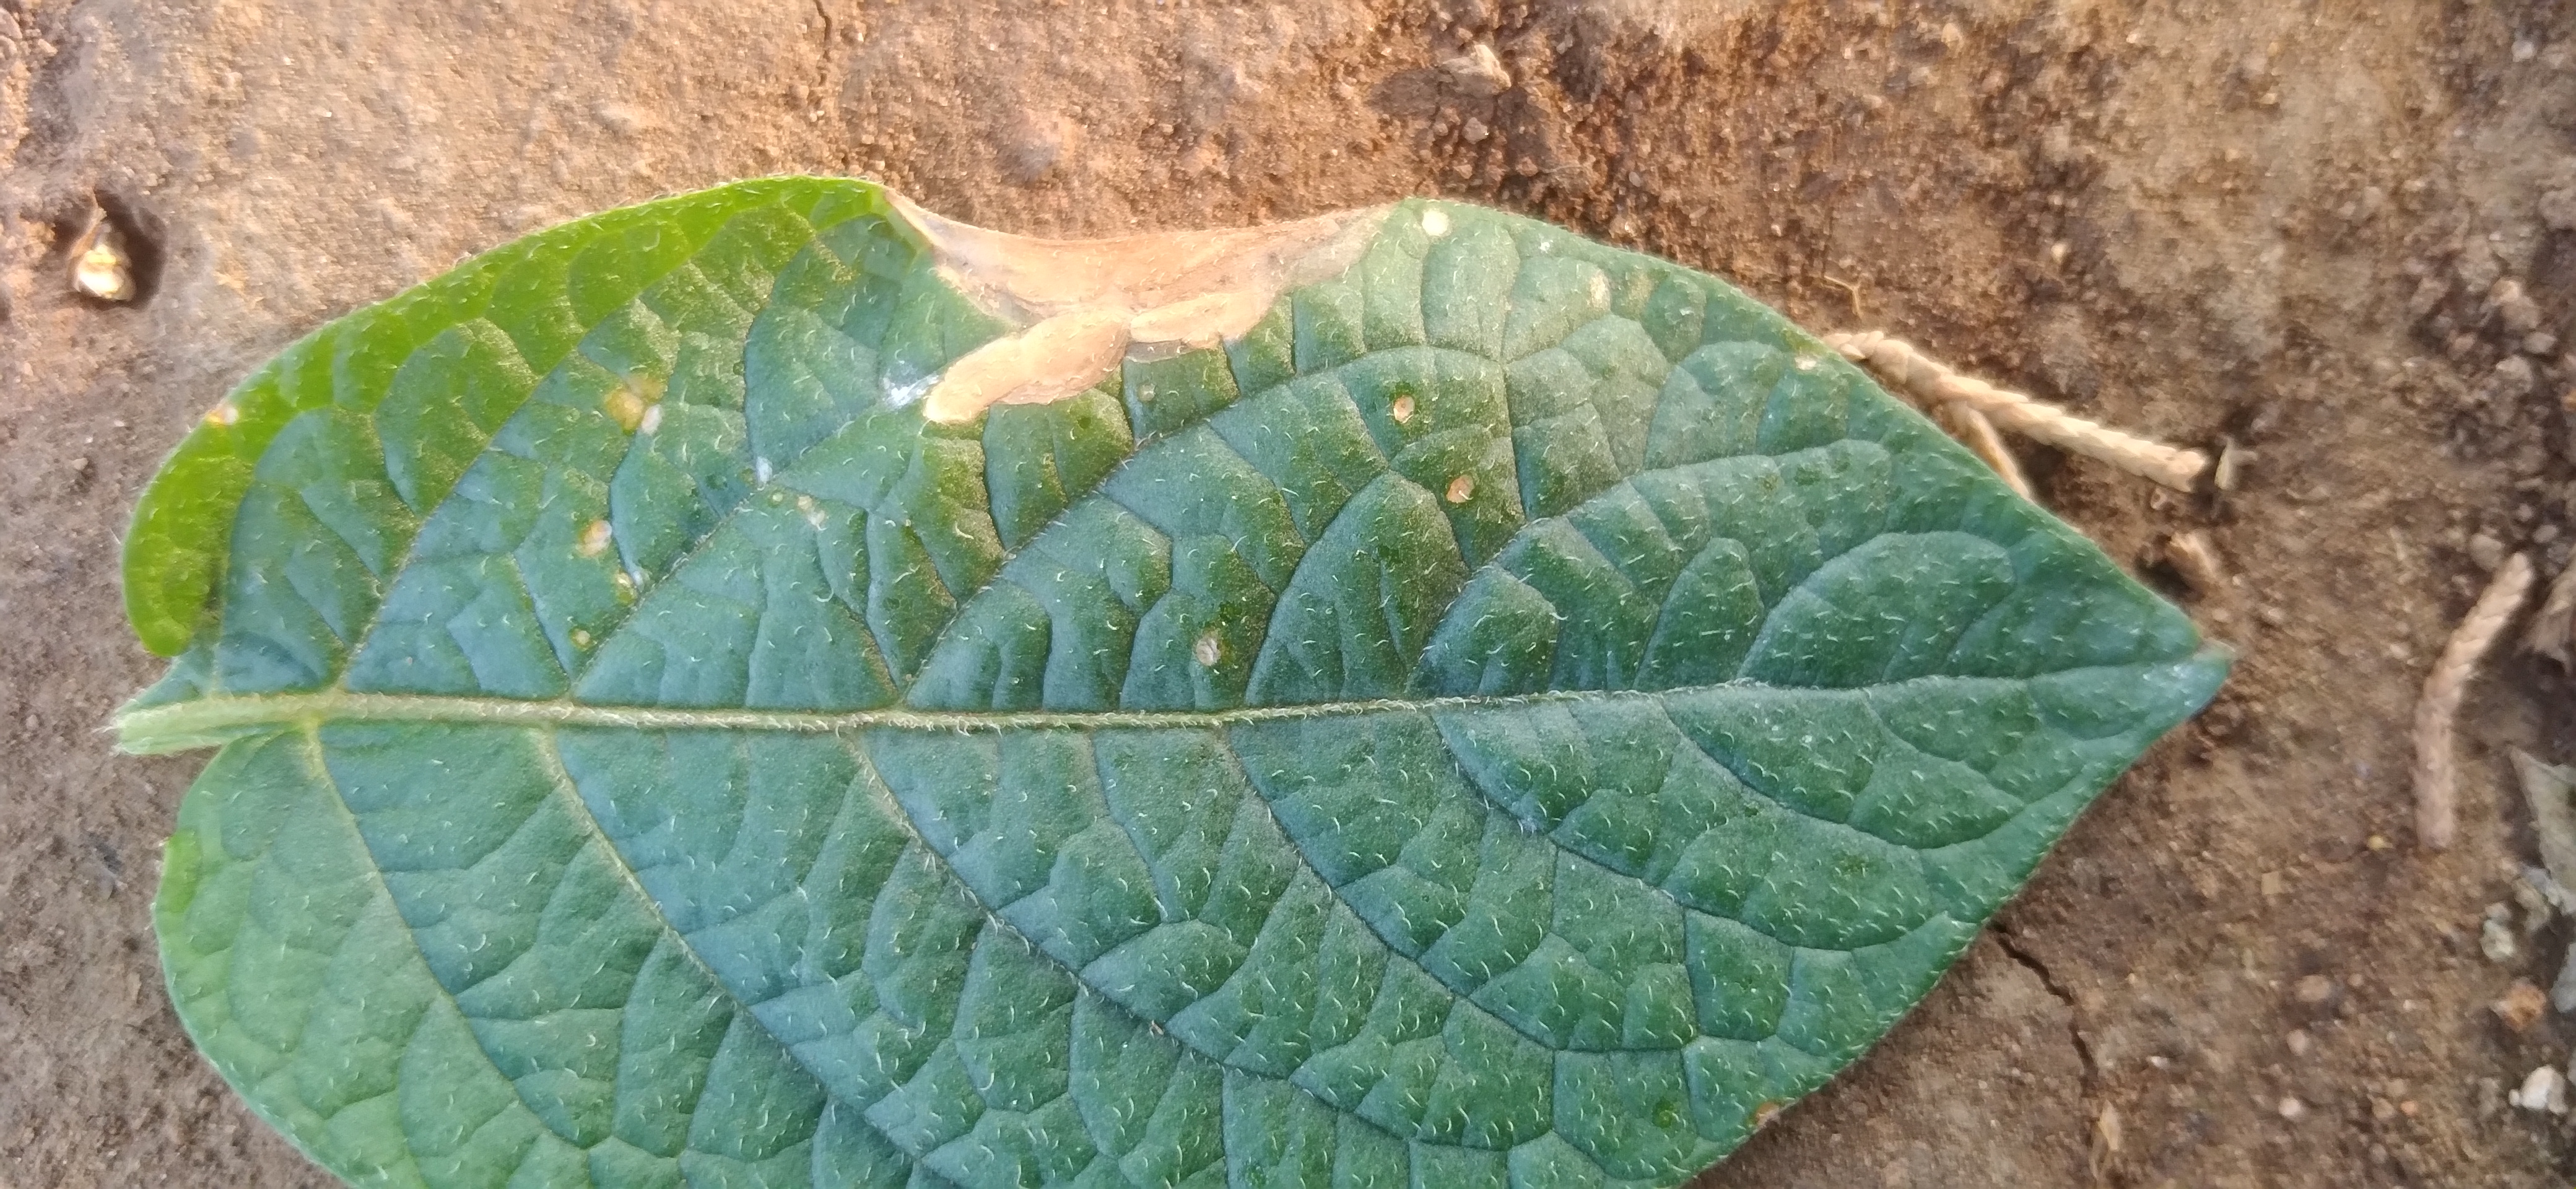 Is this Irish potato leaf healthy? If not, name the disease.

early blight
